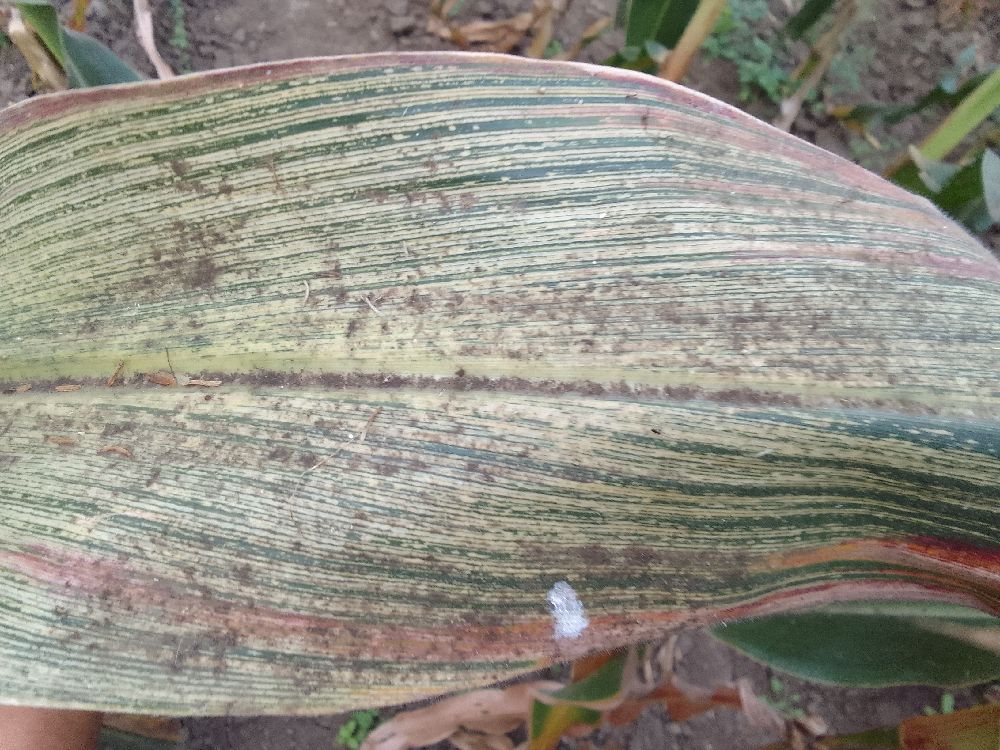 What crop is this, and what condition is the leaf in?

maize, maize streak virus
